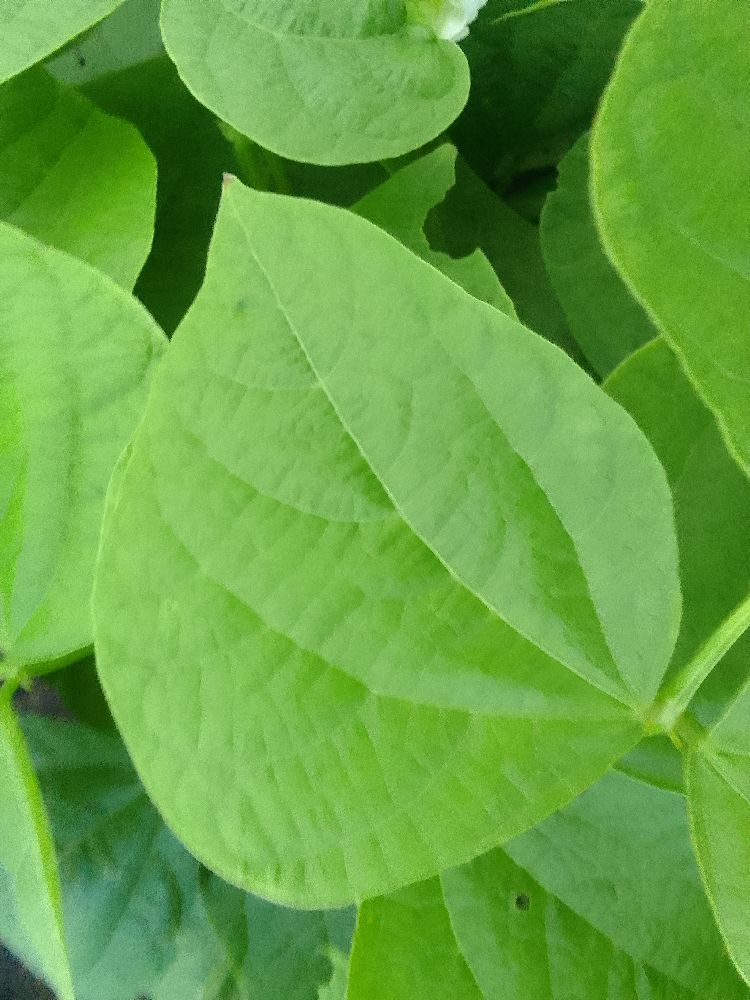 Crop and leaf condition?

common bean, healthy
